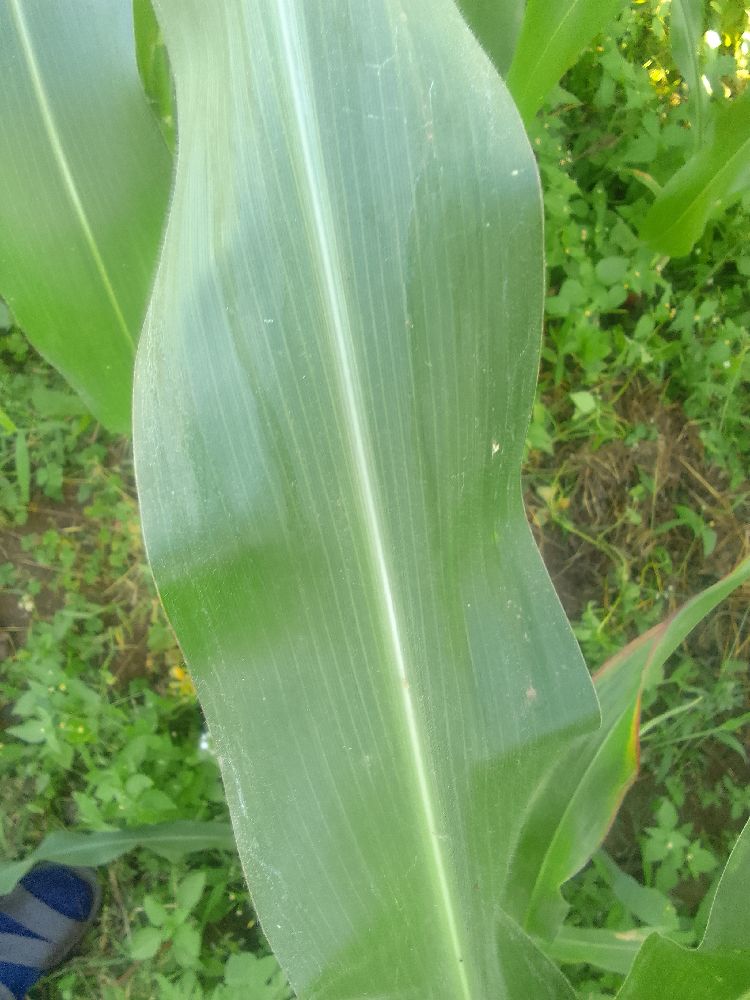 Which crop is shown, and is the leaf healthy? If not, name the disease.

maize, healthy
